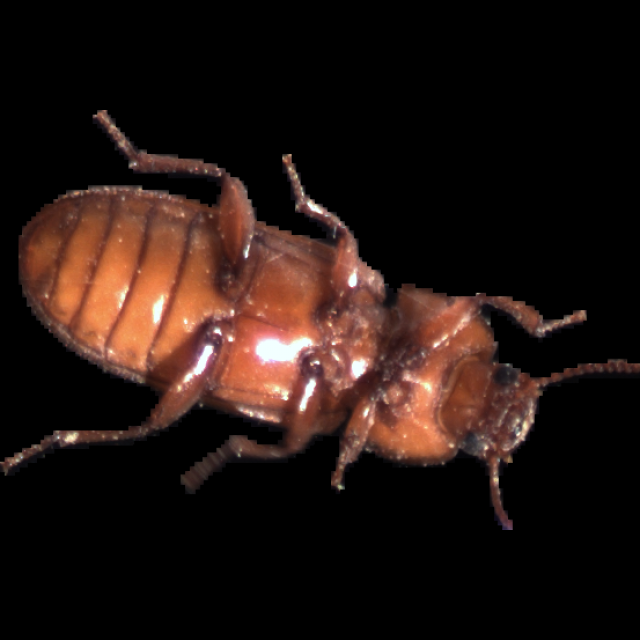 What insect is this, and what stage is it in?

mealworm beetle
